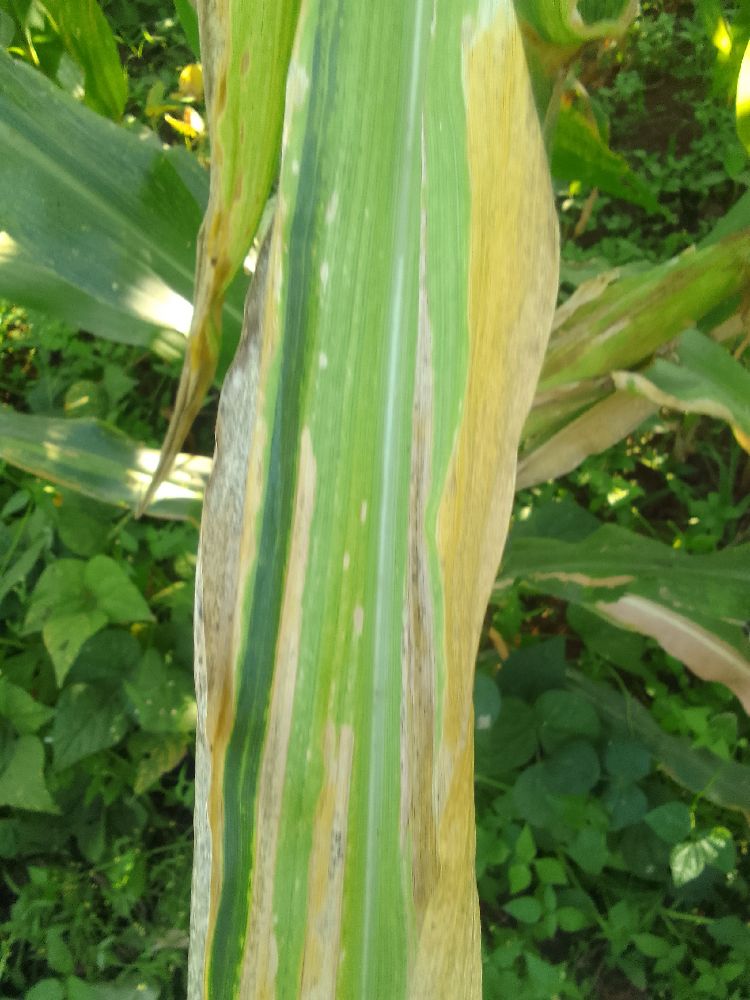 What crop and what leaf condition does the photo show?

maize, maize lethal necrosis
